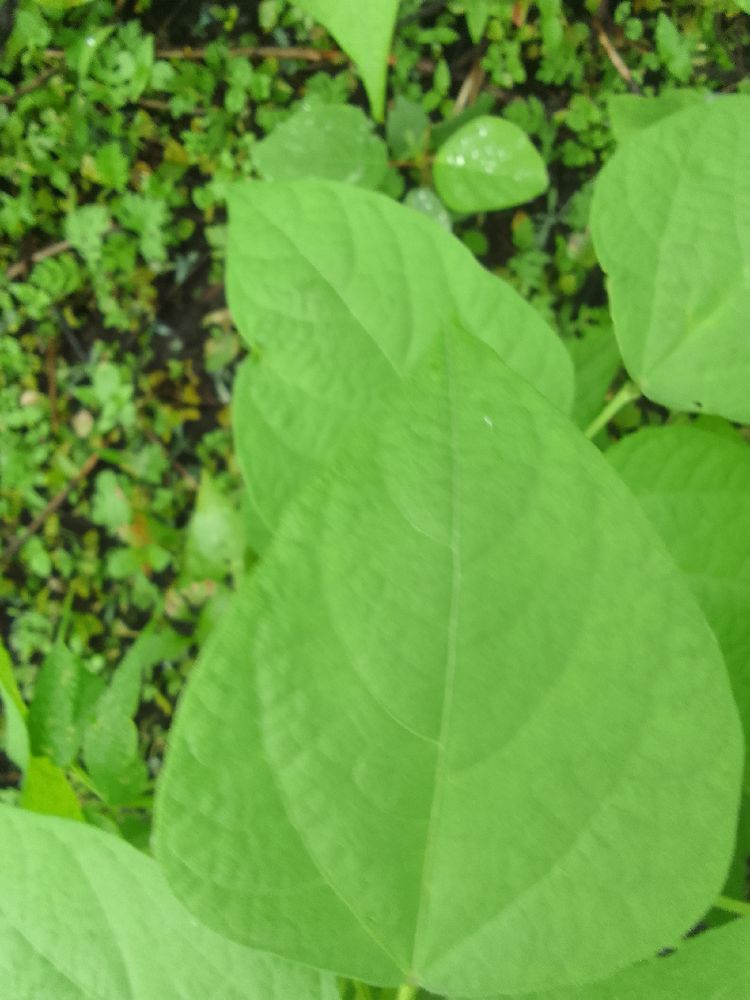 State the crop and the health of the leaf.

common bean, healthy
